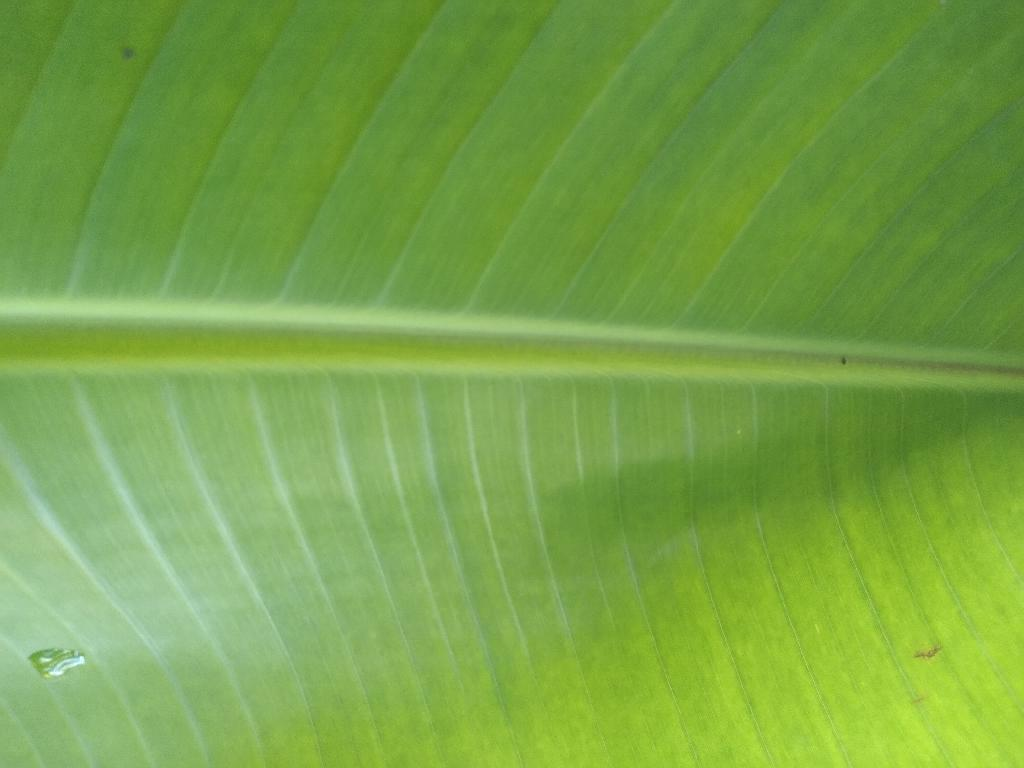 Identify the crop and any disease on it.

banana, healthy
